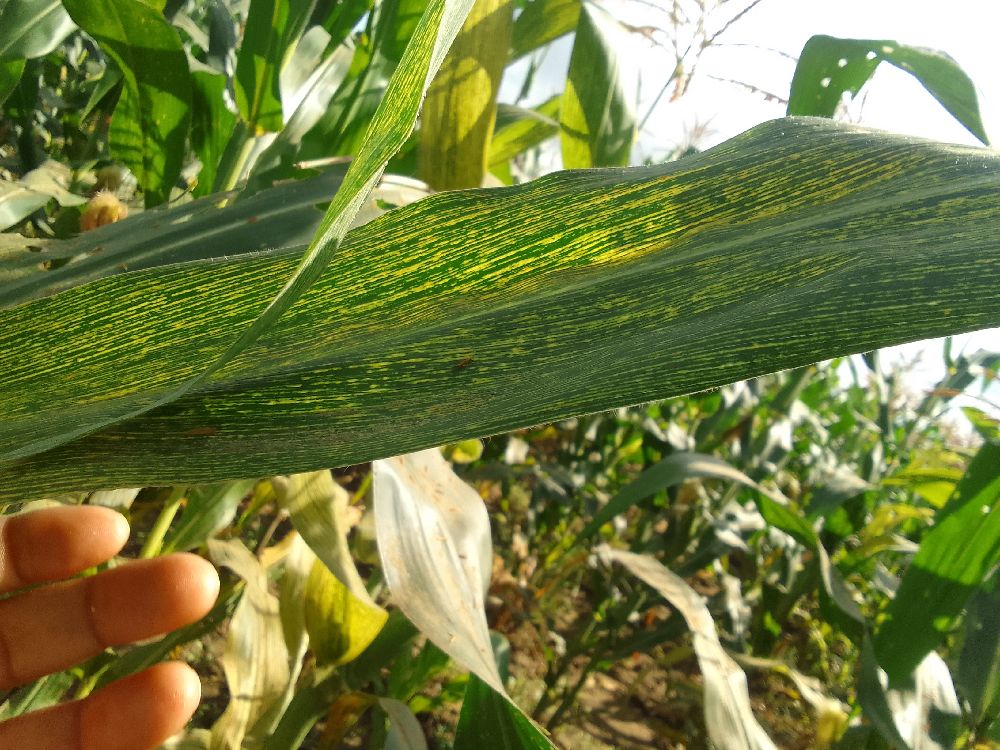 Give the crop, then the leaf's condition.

maize, maize streak virus
